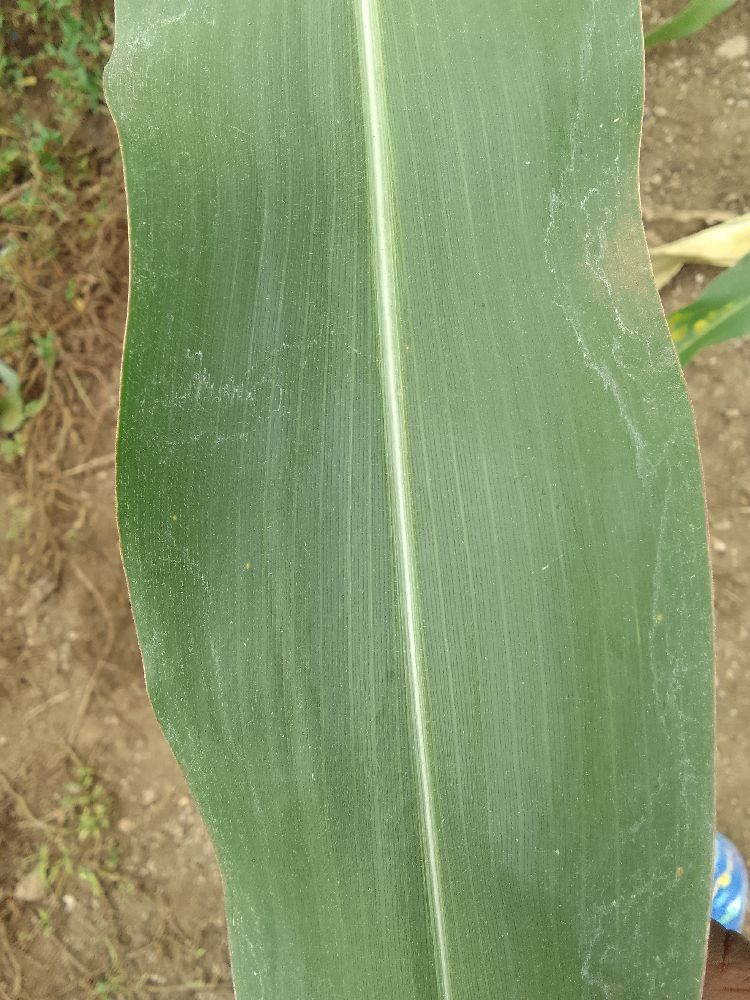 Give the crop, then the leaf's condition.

maize, healthy
